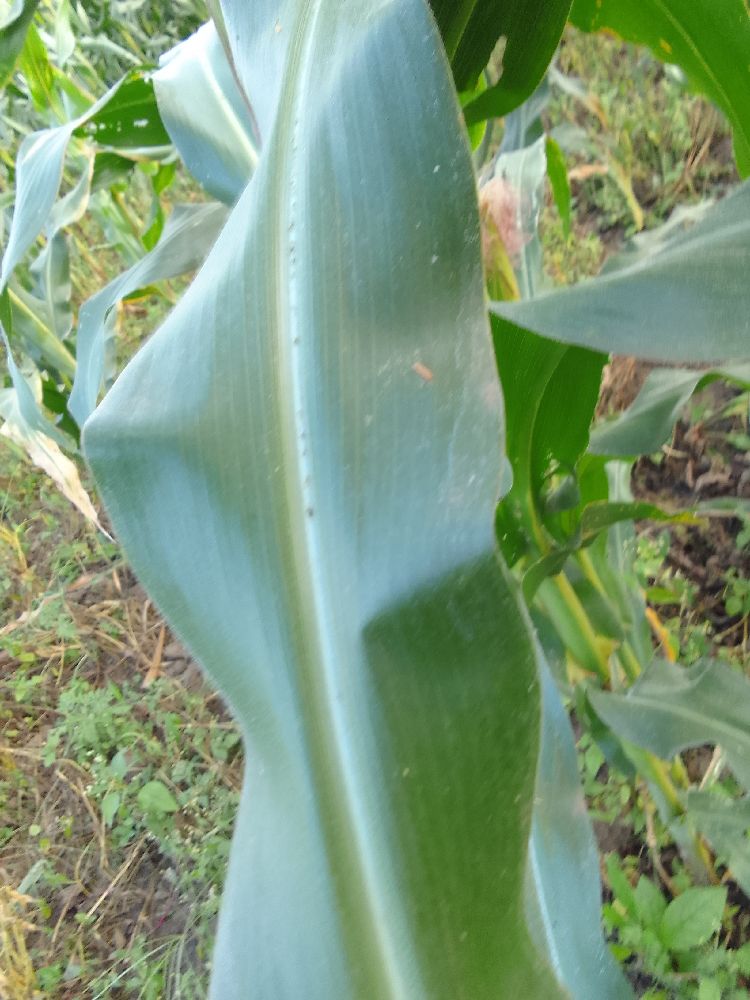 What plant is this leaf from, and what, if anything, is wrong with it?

maize, healthy
